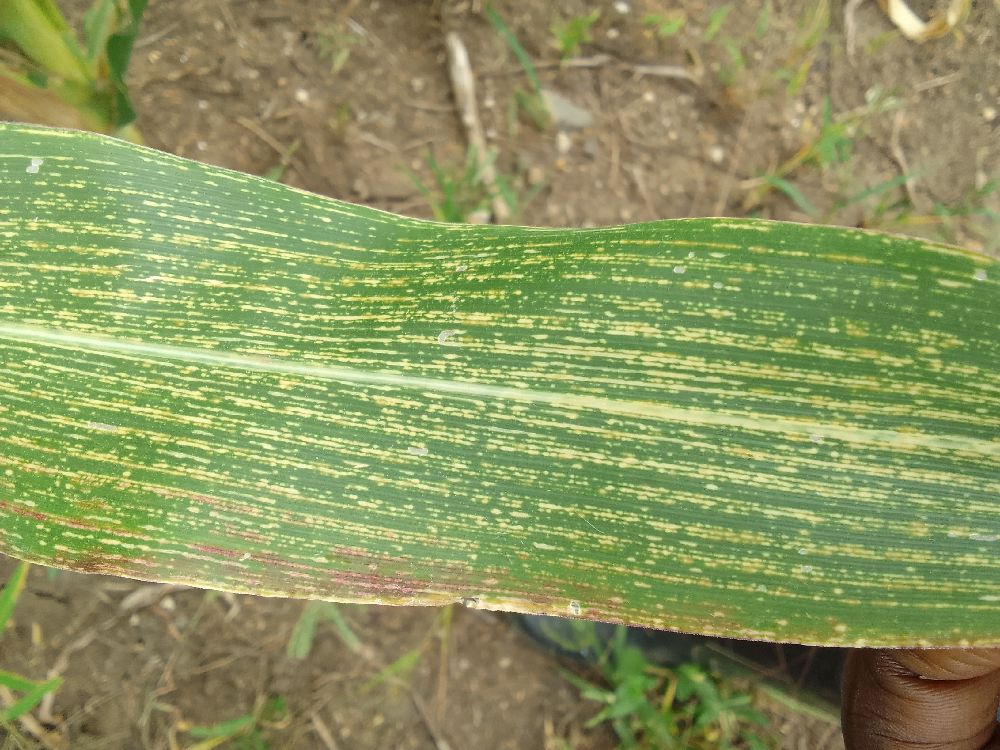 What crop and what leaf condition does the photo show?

maize, maize streak virus
